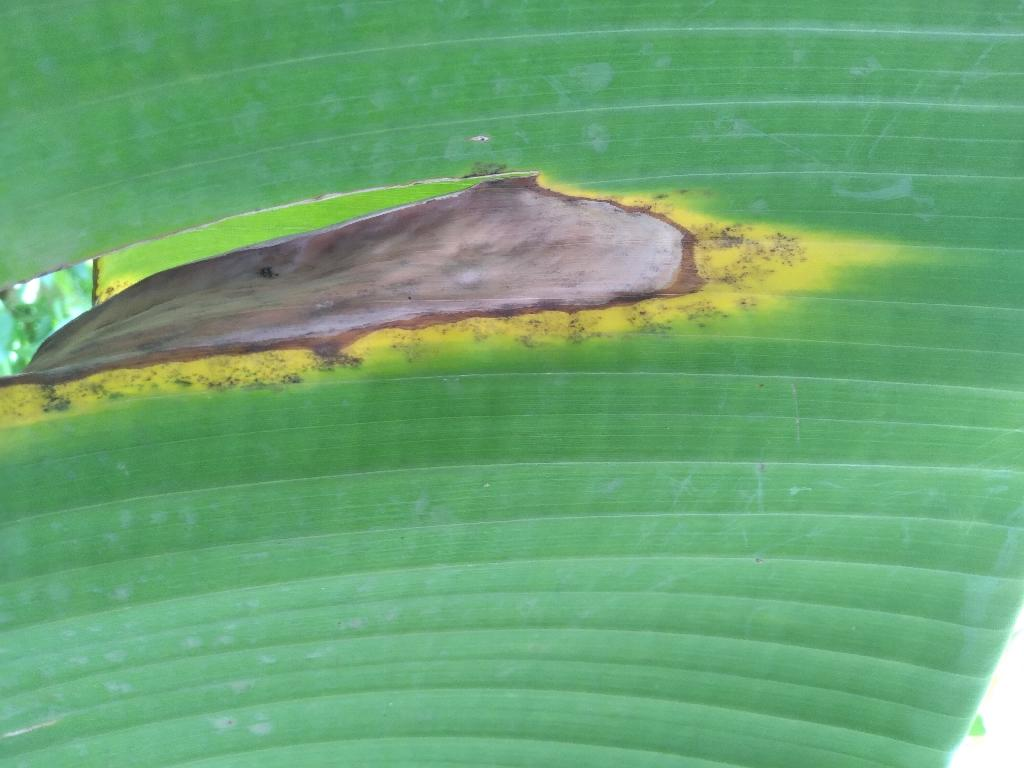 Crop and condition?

banana, black sigatoka
